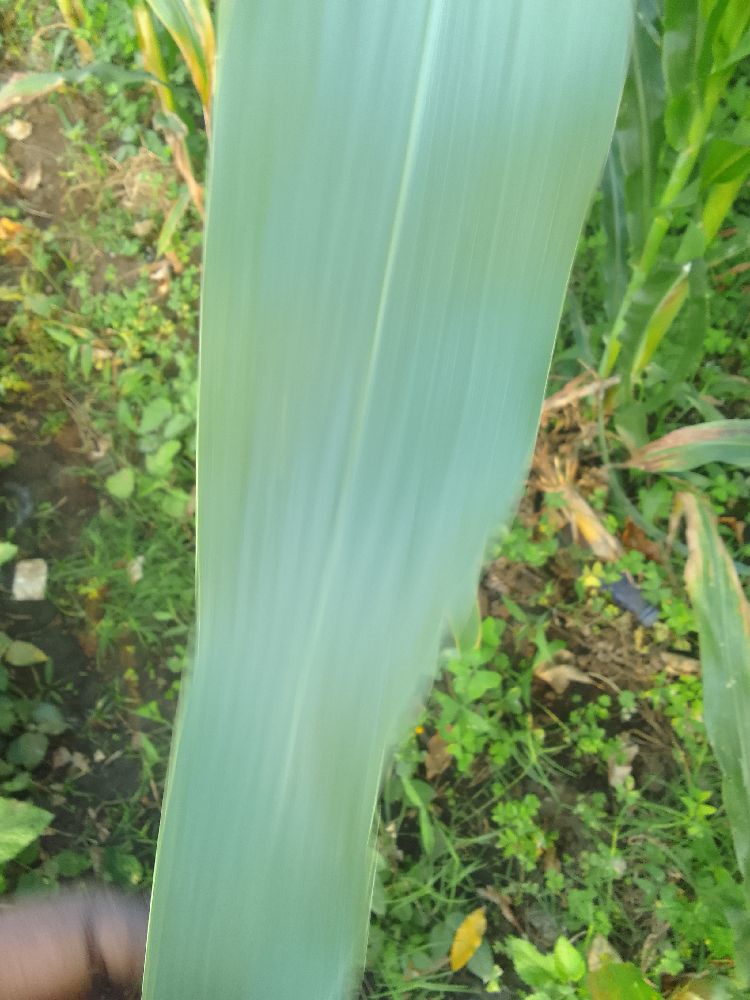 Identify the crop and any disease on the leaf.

maize, healthy
